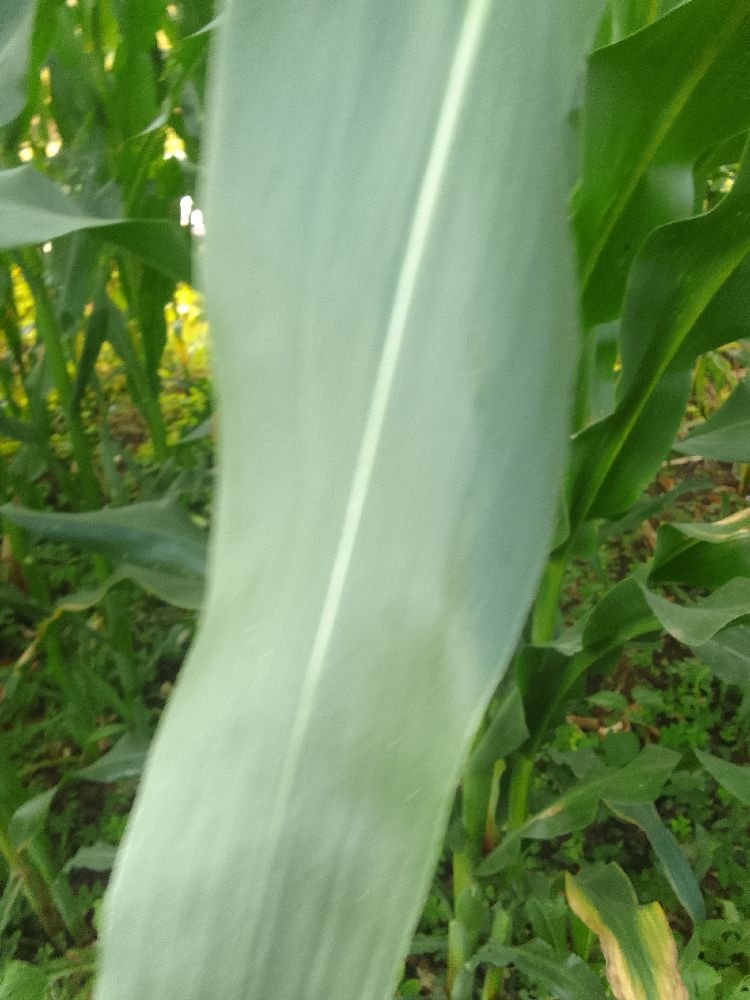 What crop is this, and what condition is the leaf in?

maize, healthy
